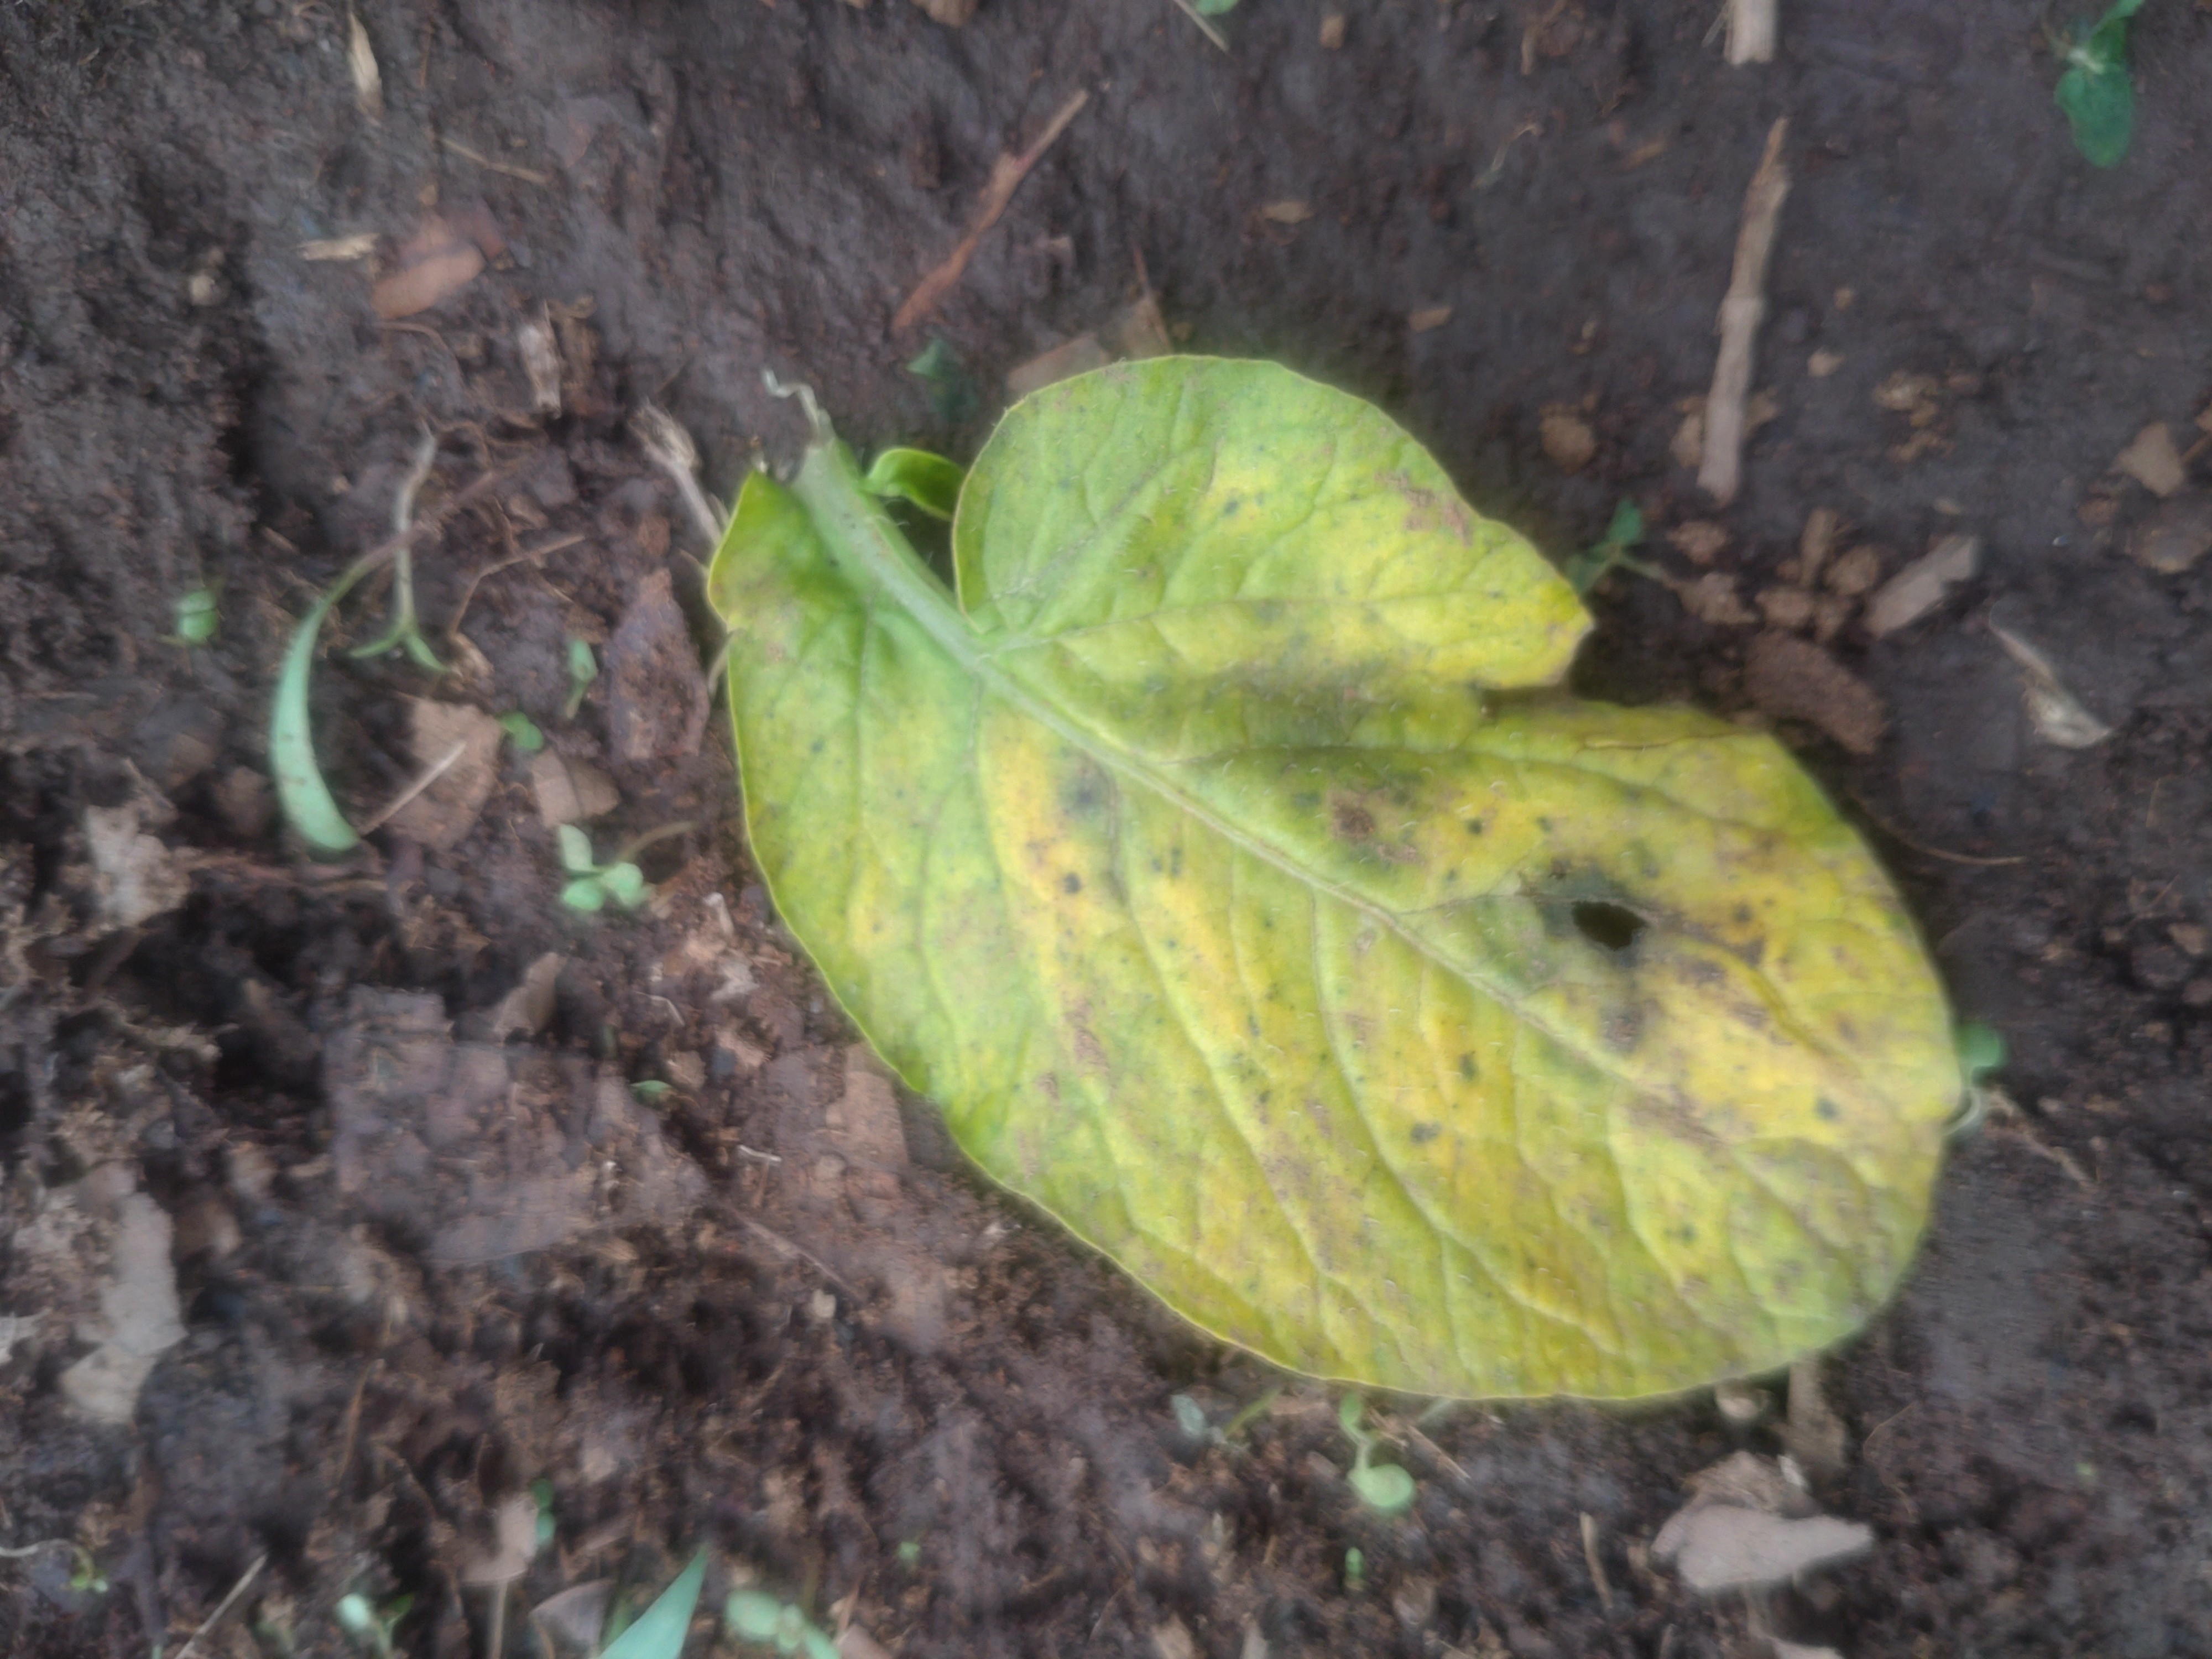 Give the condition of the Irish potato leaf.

late blight
